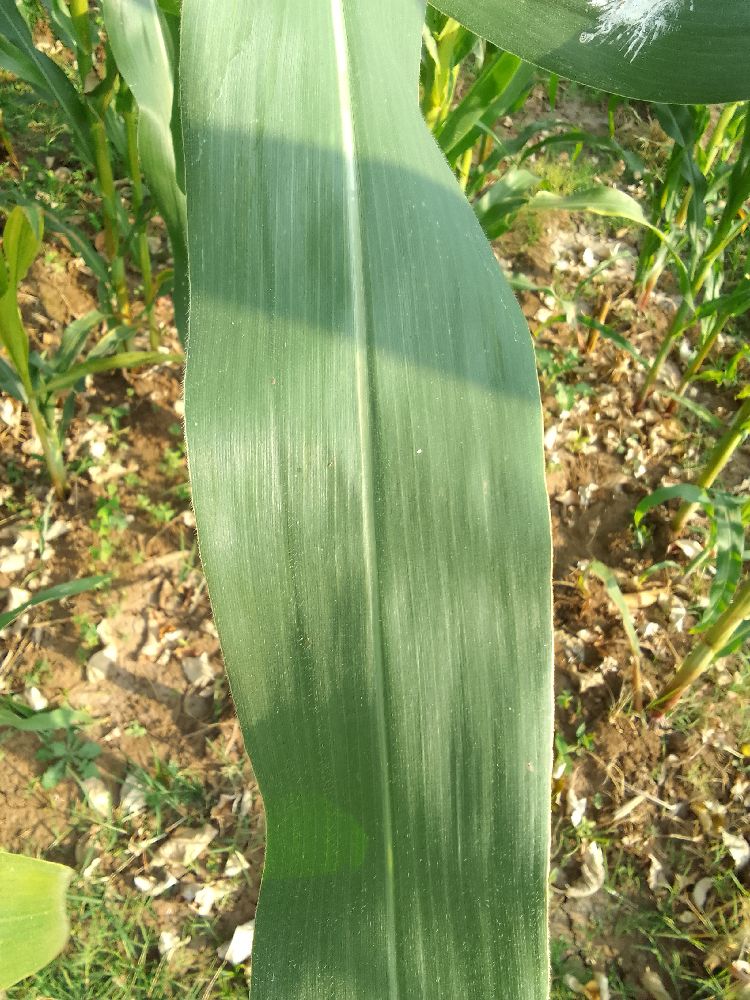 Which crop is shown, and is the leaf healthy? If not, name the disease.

maize, healthy
